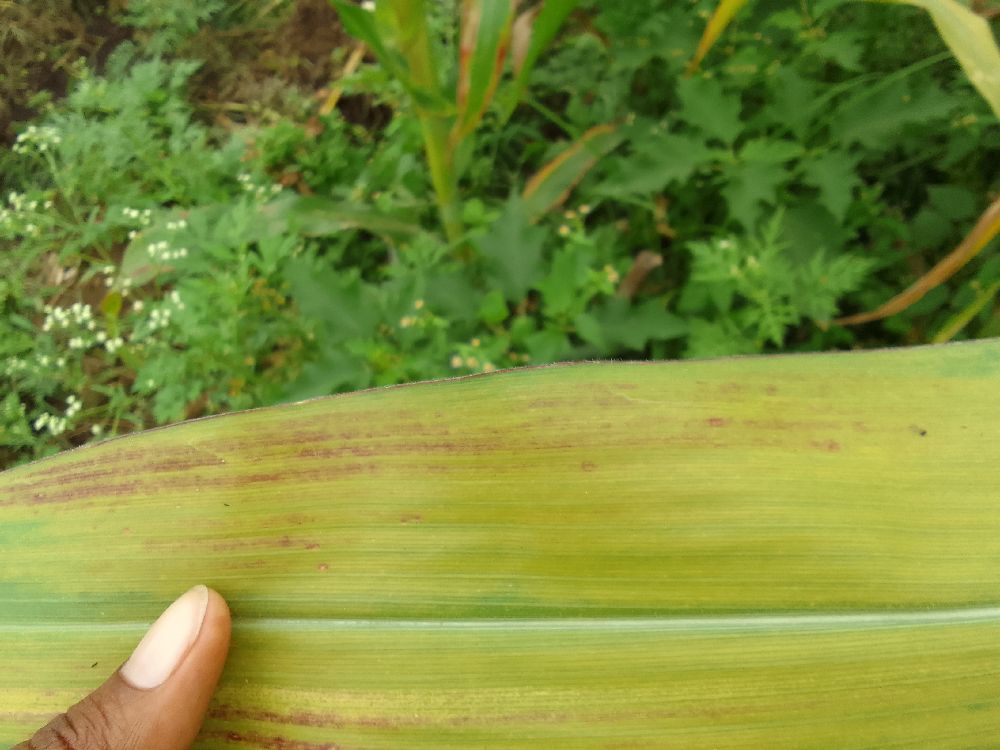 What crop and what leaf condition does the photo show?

maize, maize lethal necrosis
